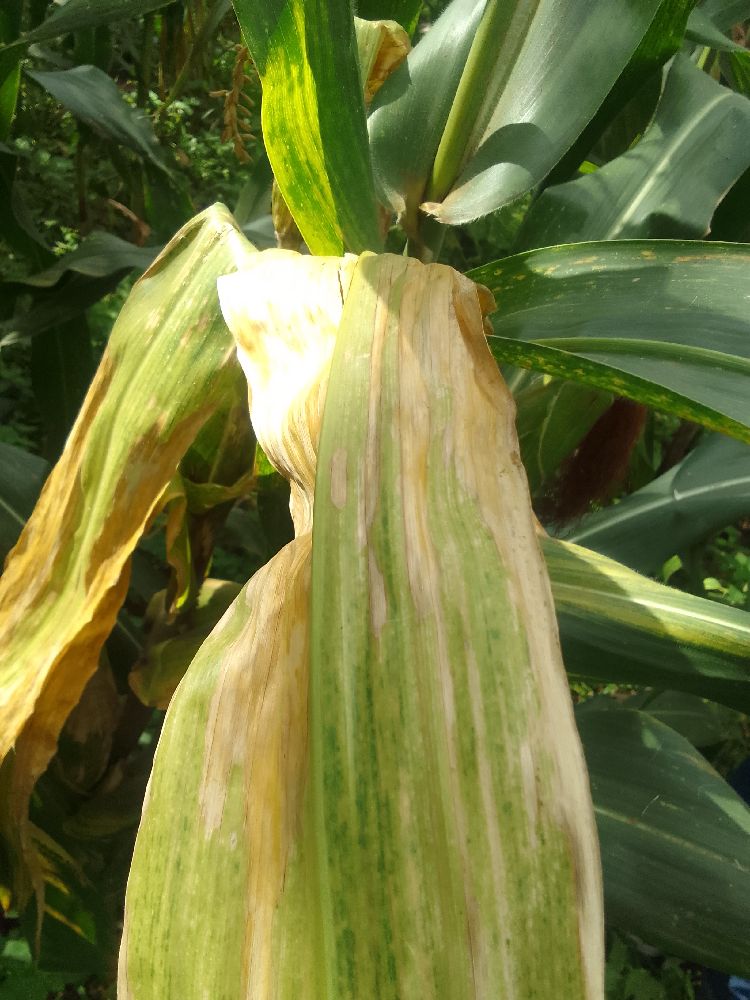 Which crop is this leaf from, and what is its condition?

maize, maize lethal necrosis
